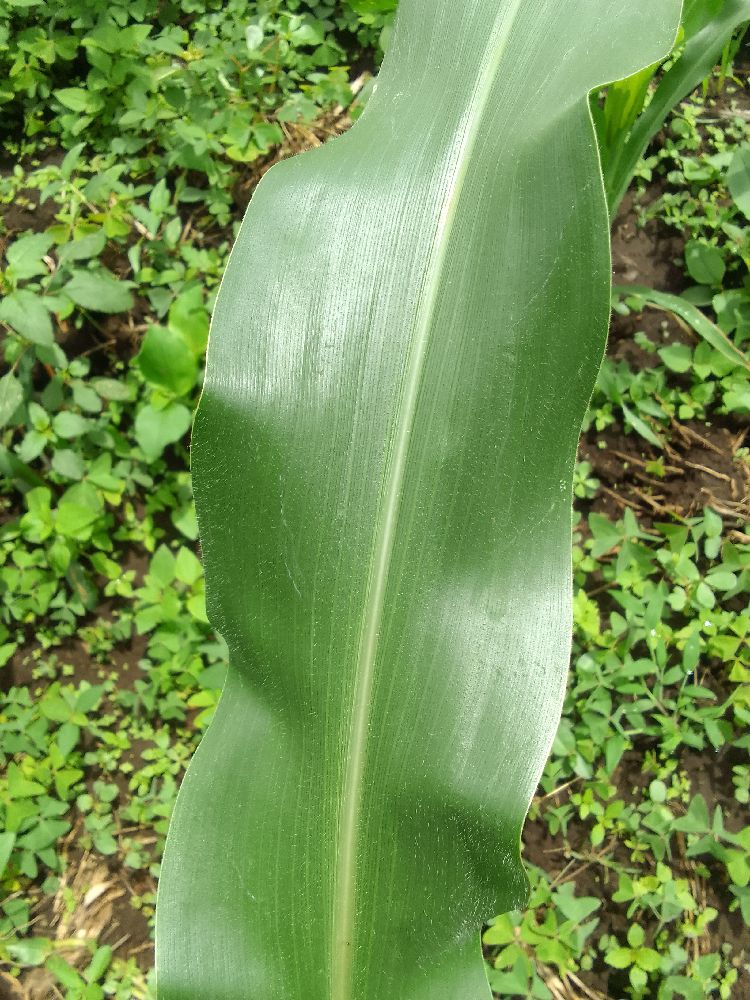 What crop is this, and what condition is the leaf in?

maize, healthy
